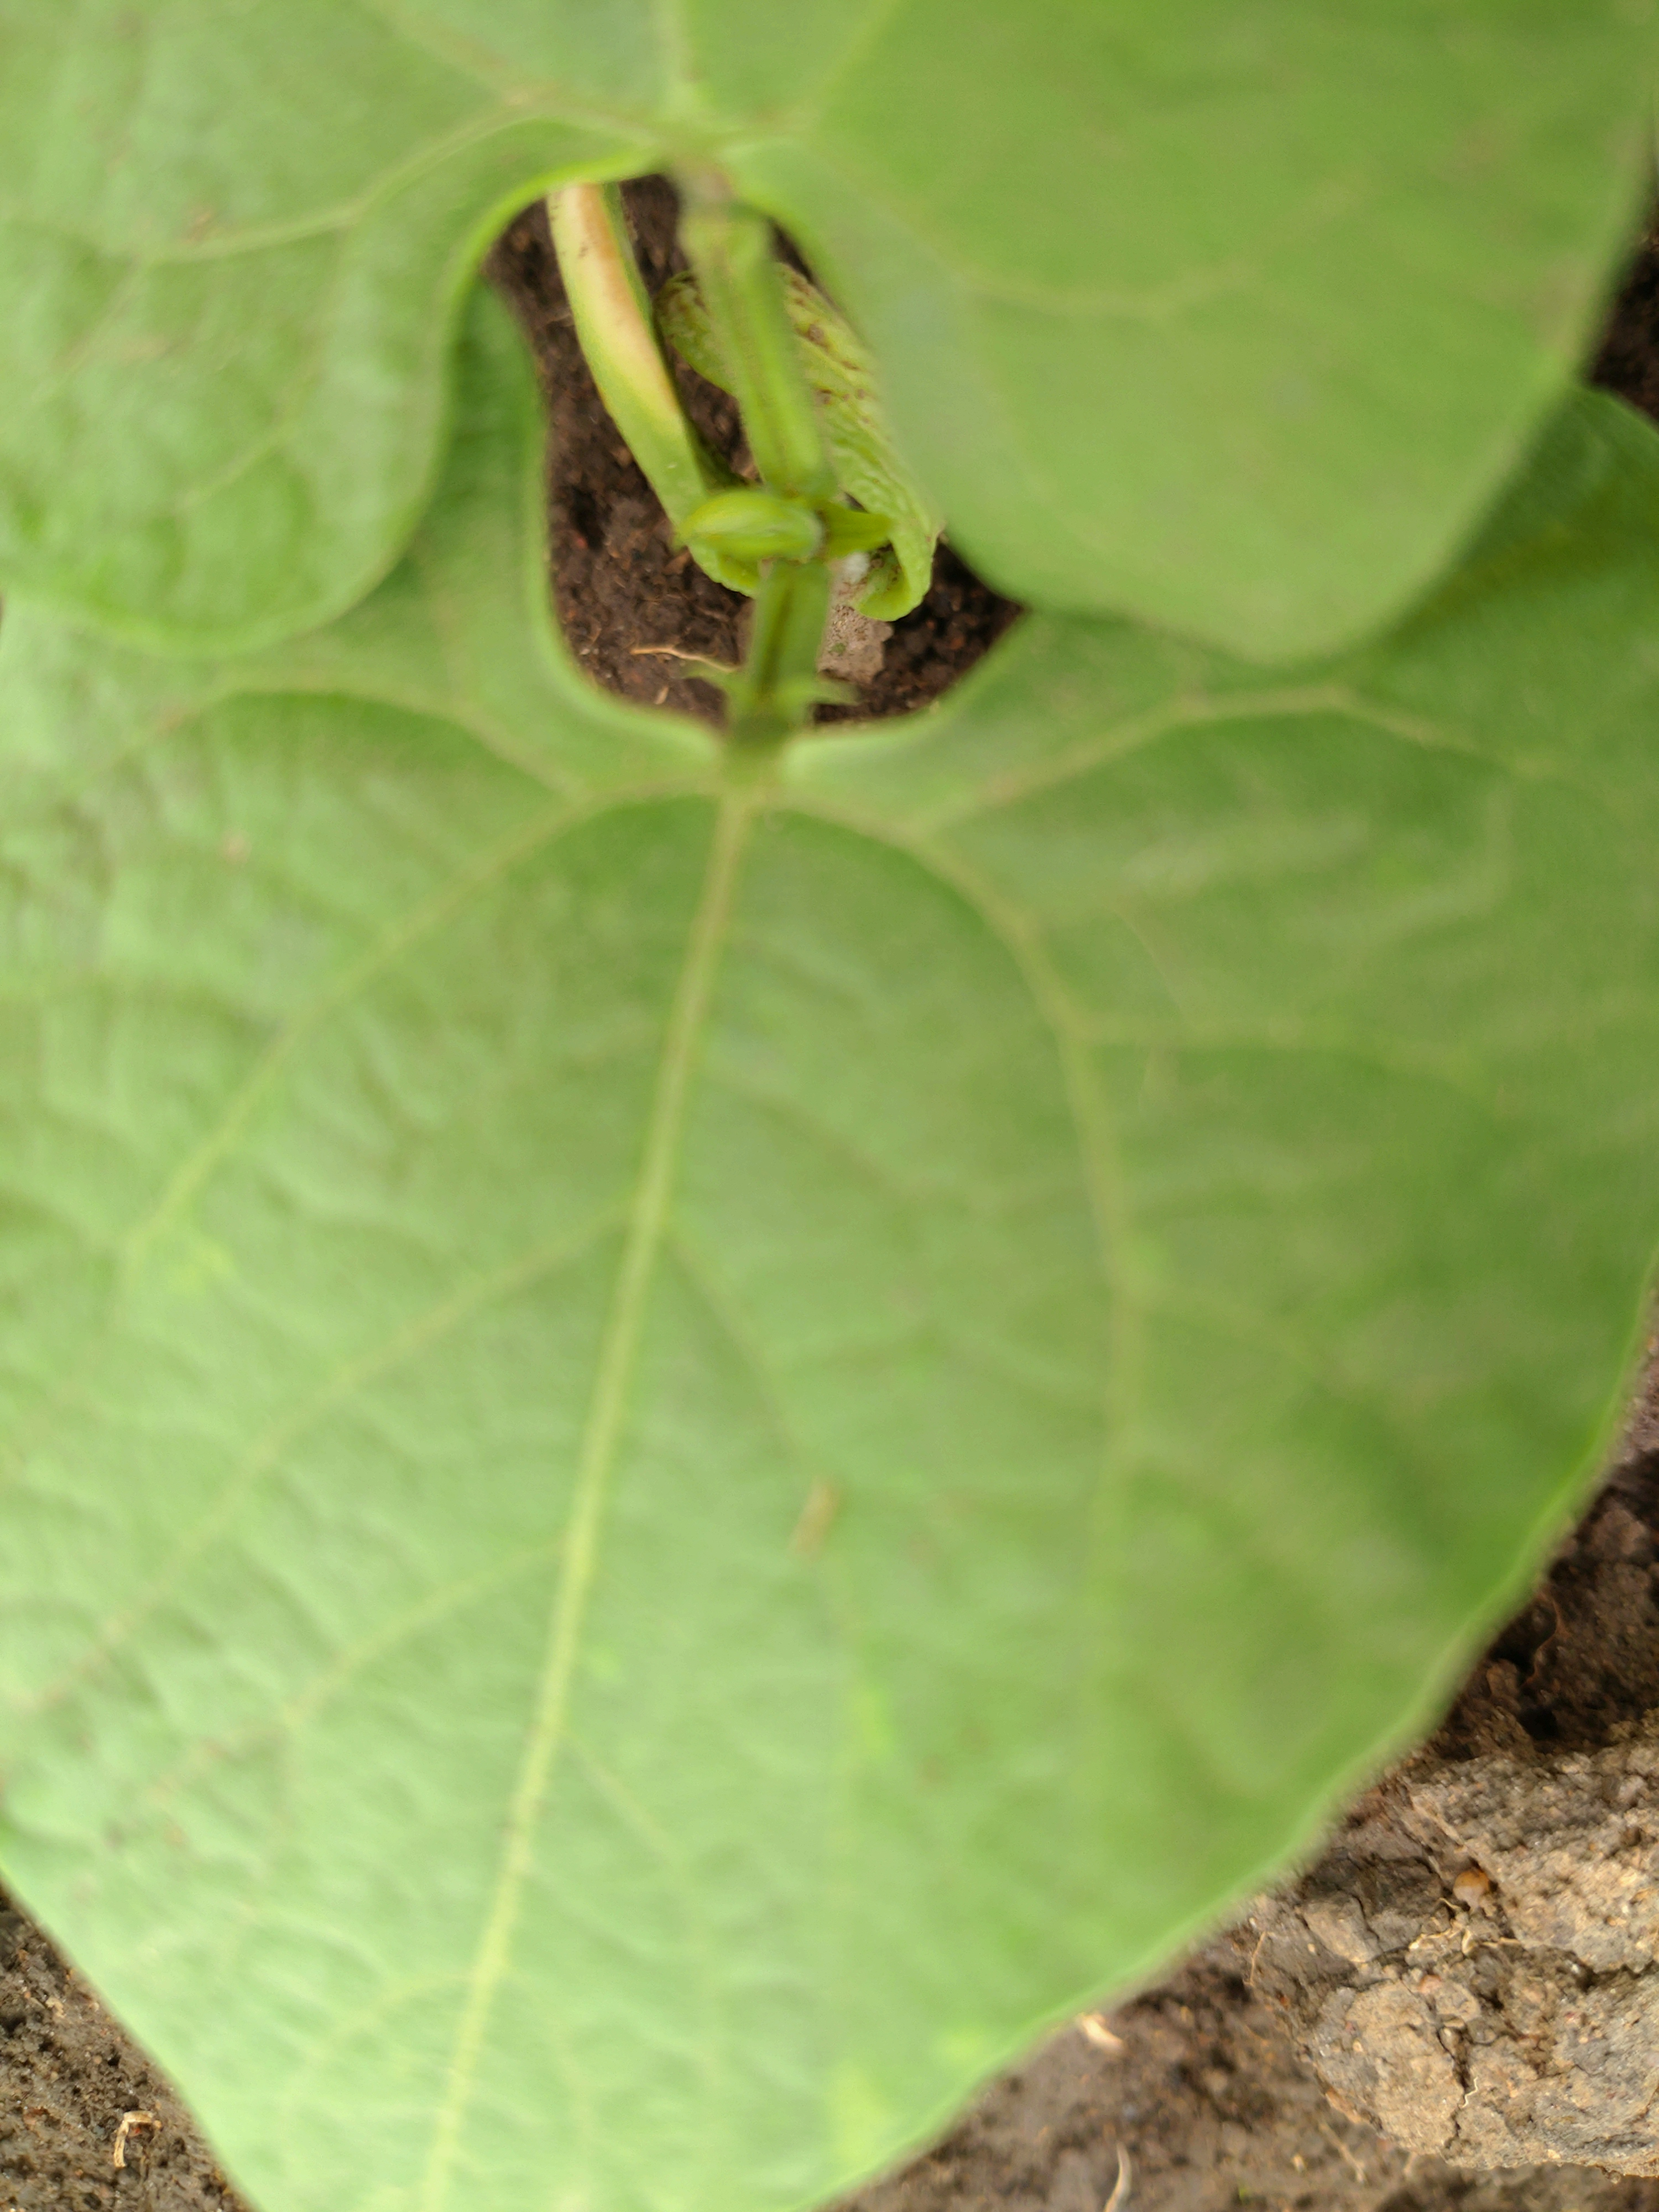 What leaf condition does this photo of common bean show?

healthy
